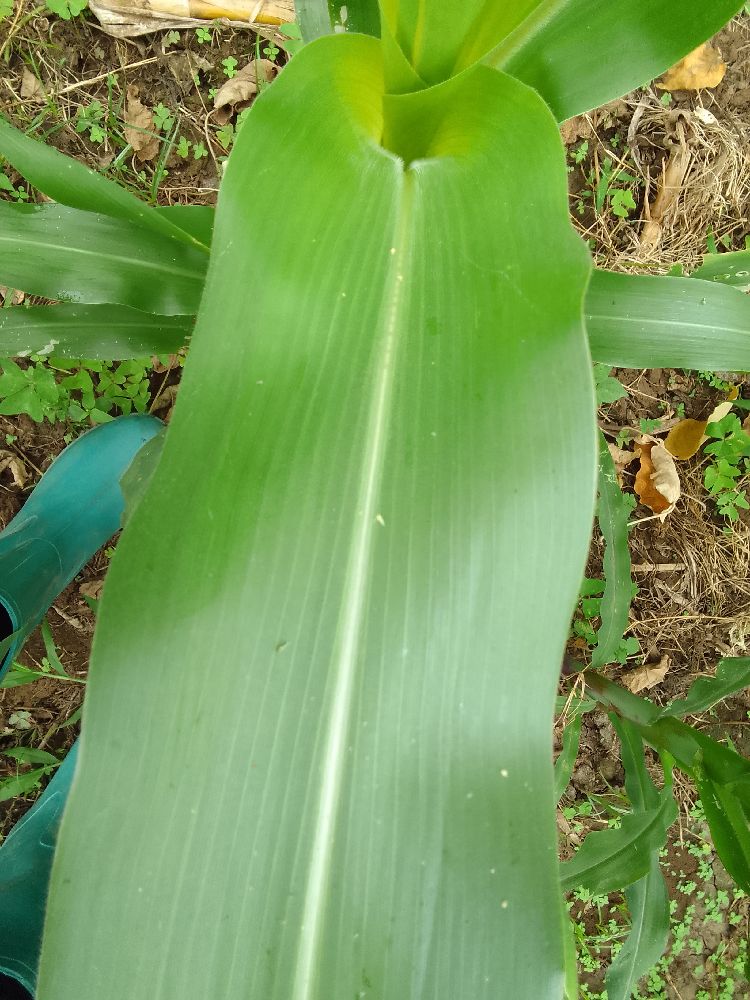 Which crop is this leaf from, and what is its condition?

maize, healthy
